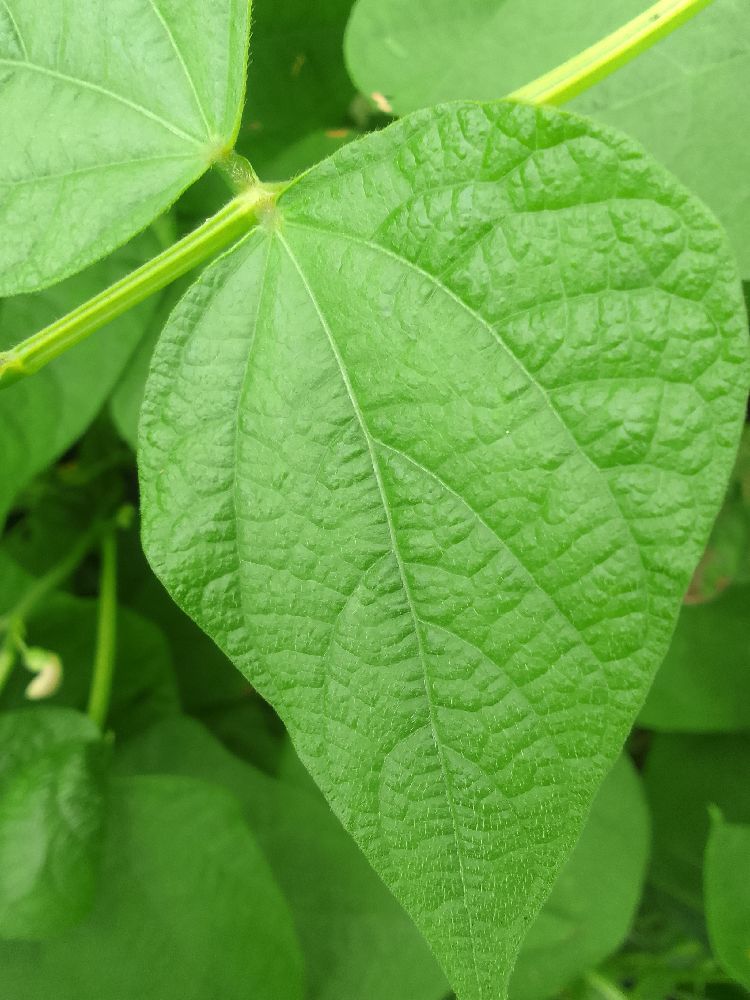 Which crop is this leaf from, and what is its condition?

common bean, healthy
